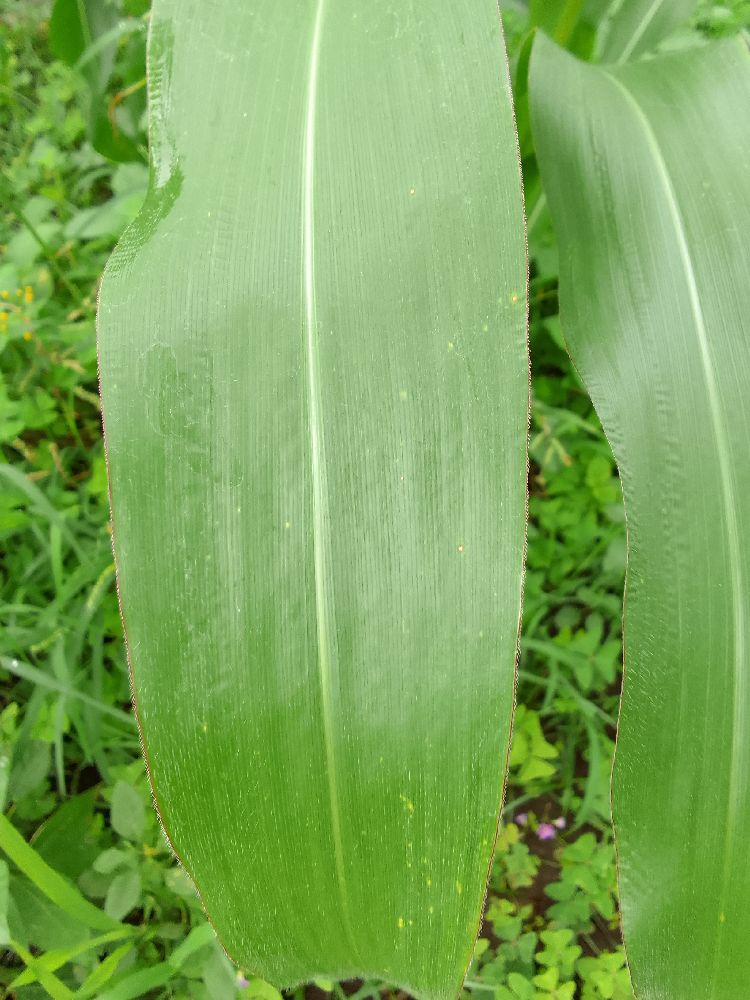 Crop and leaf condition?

maize, healthy
